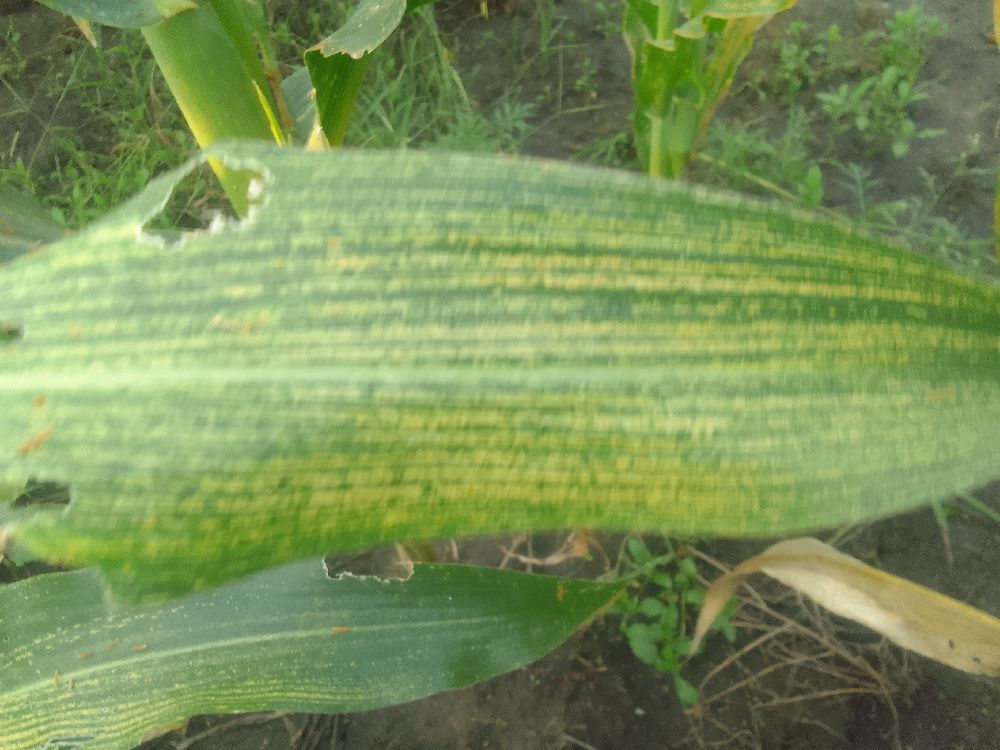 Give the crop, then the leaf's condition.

maize, maize streak virus
